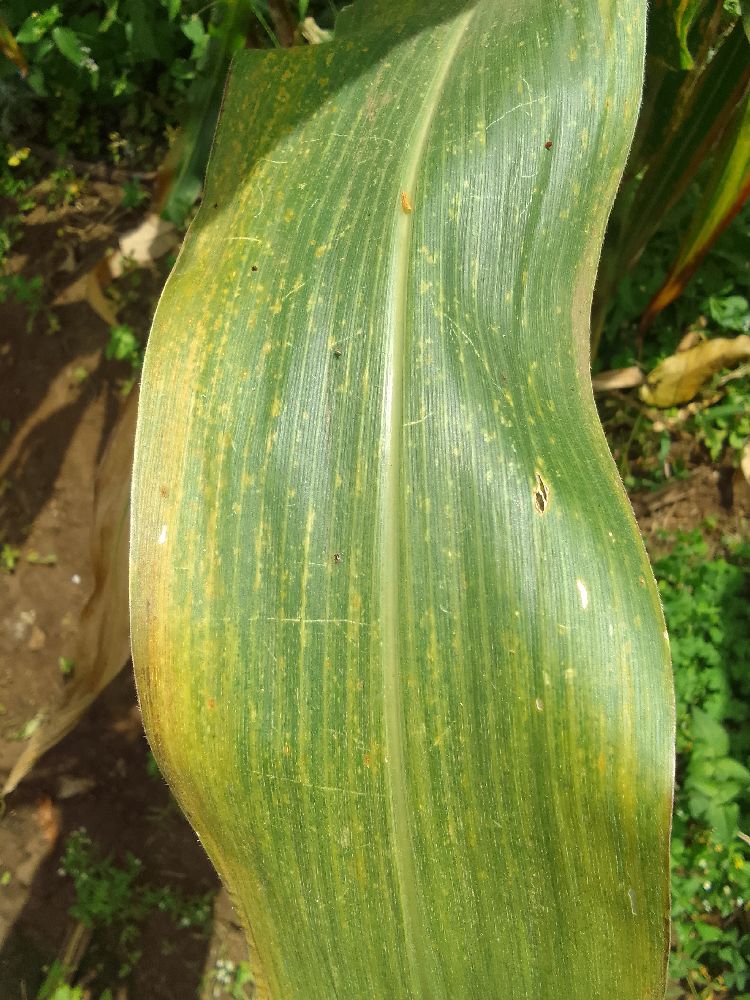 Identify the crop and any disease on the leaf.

maize, maize lethal necrosis
